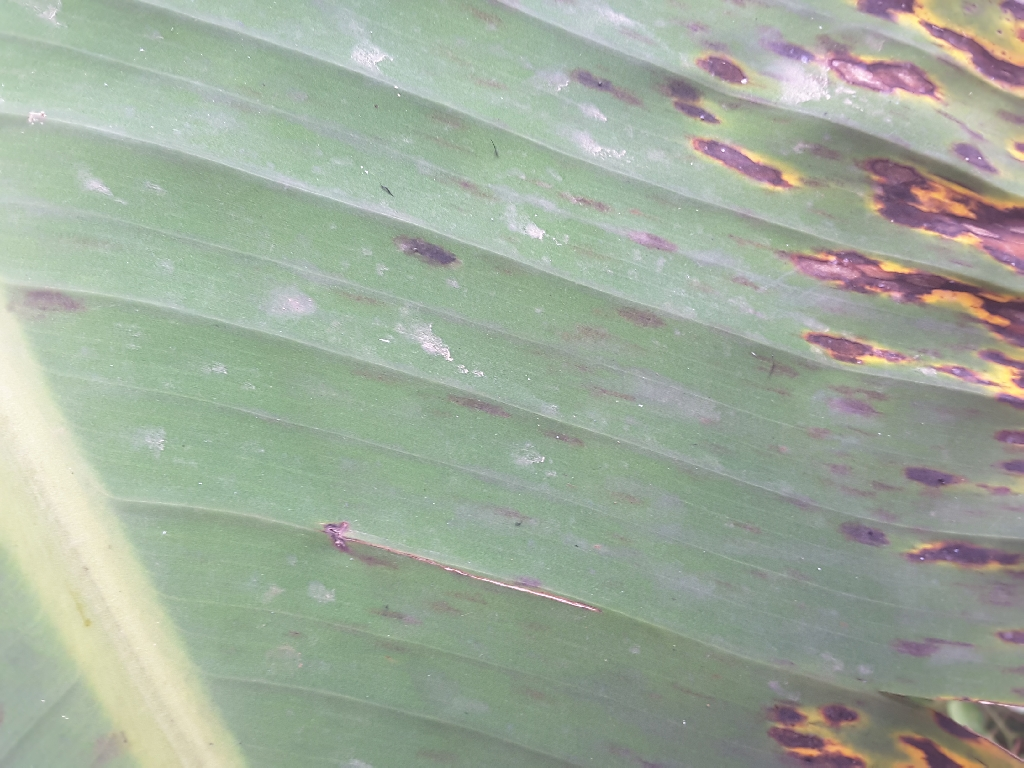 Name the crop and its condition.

banana, black sigatoka
